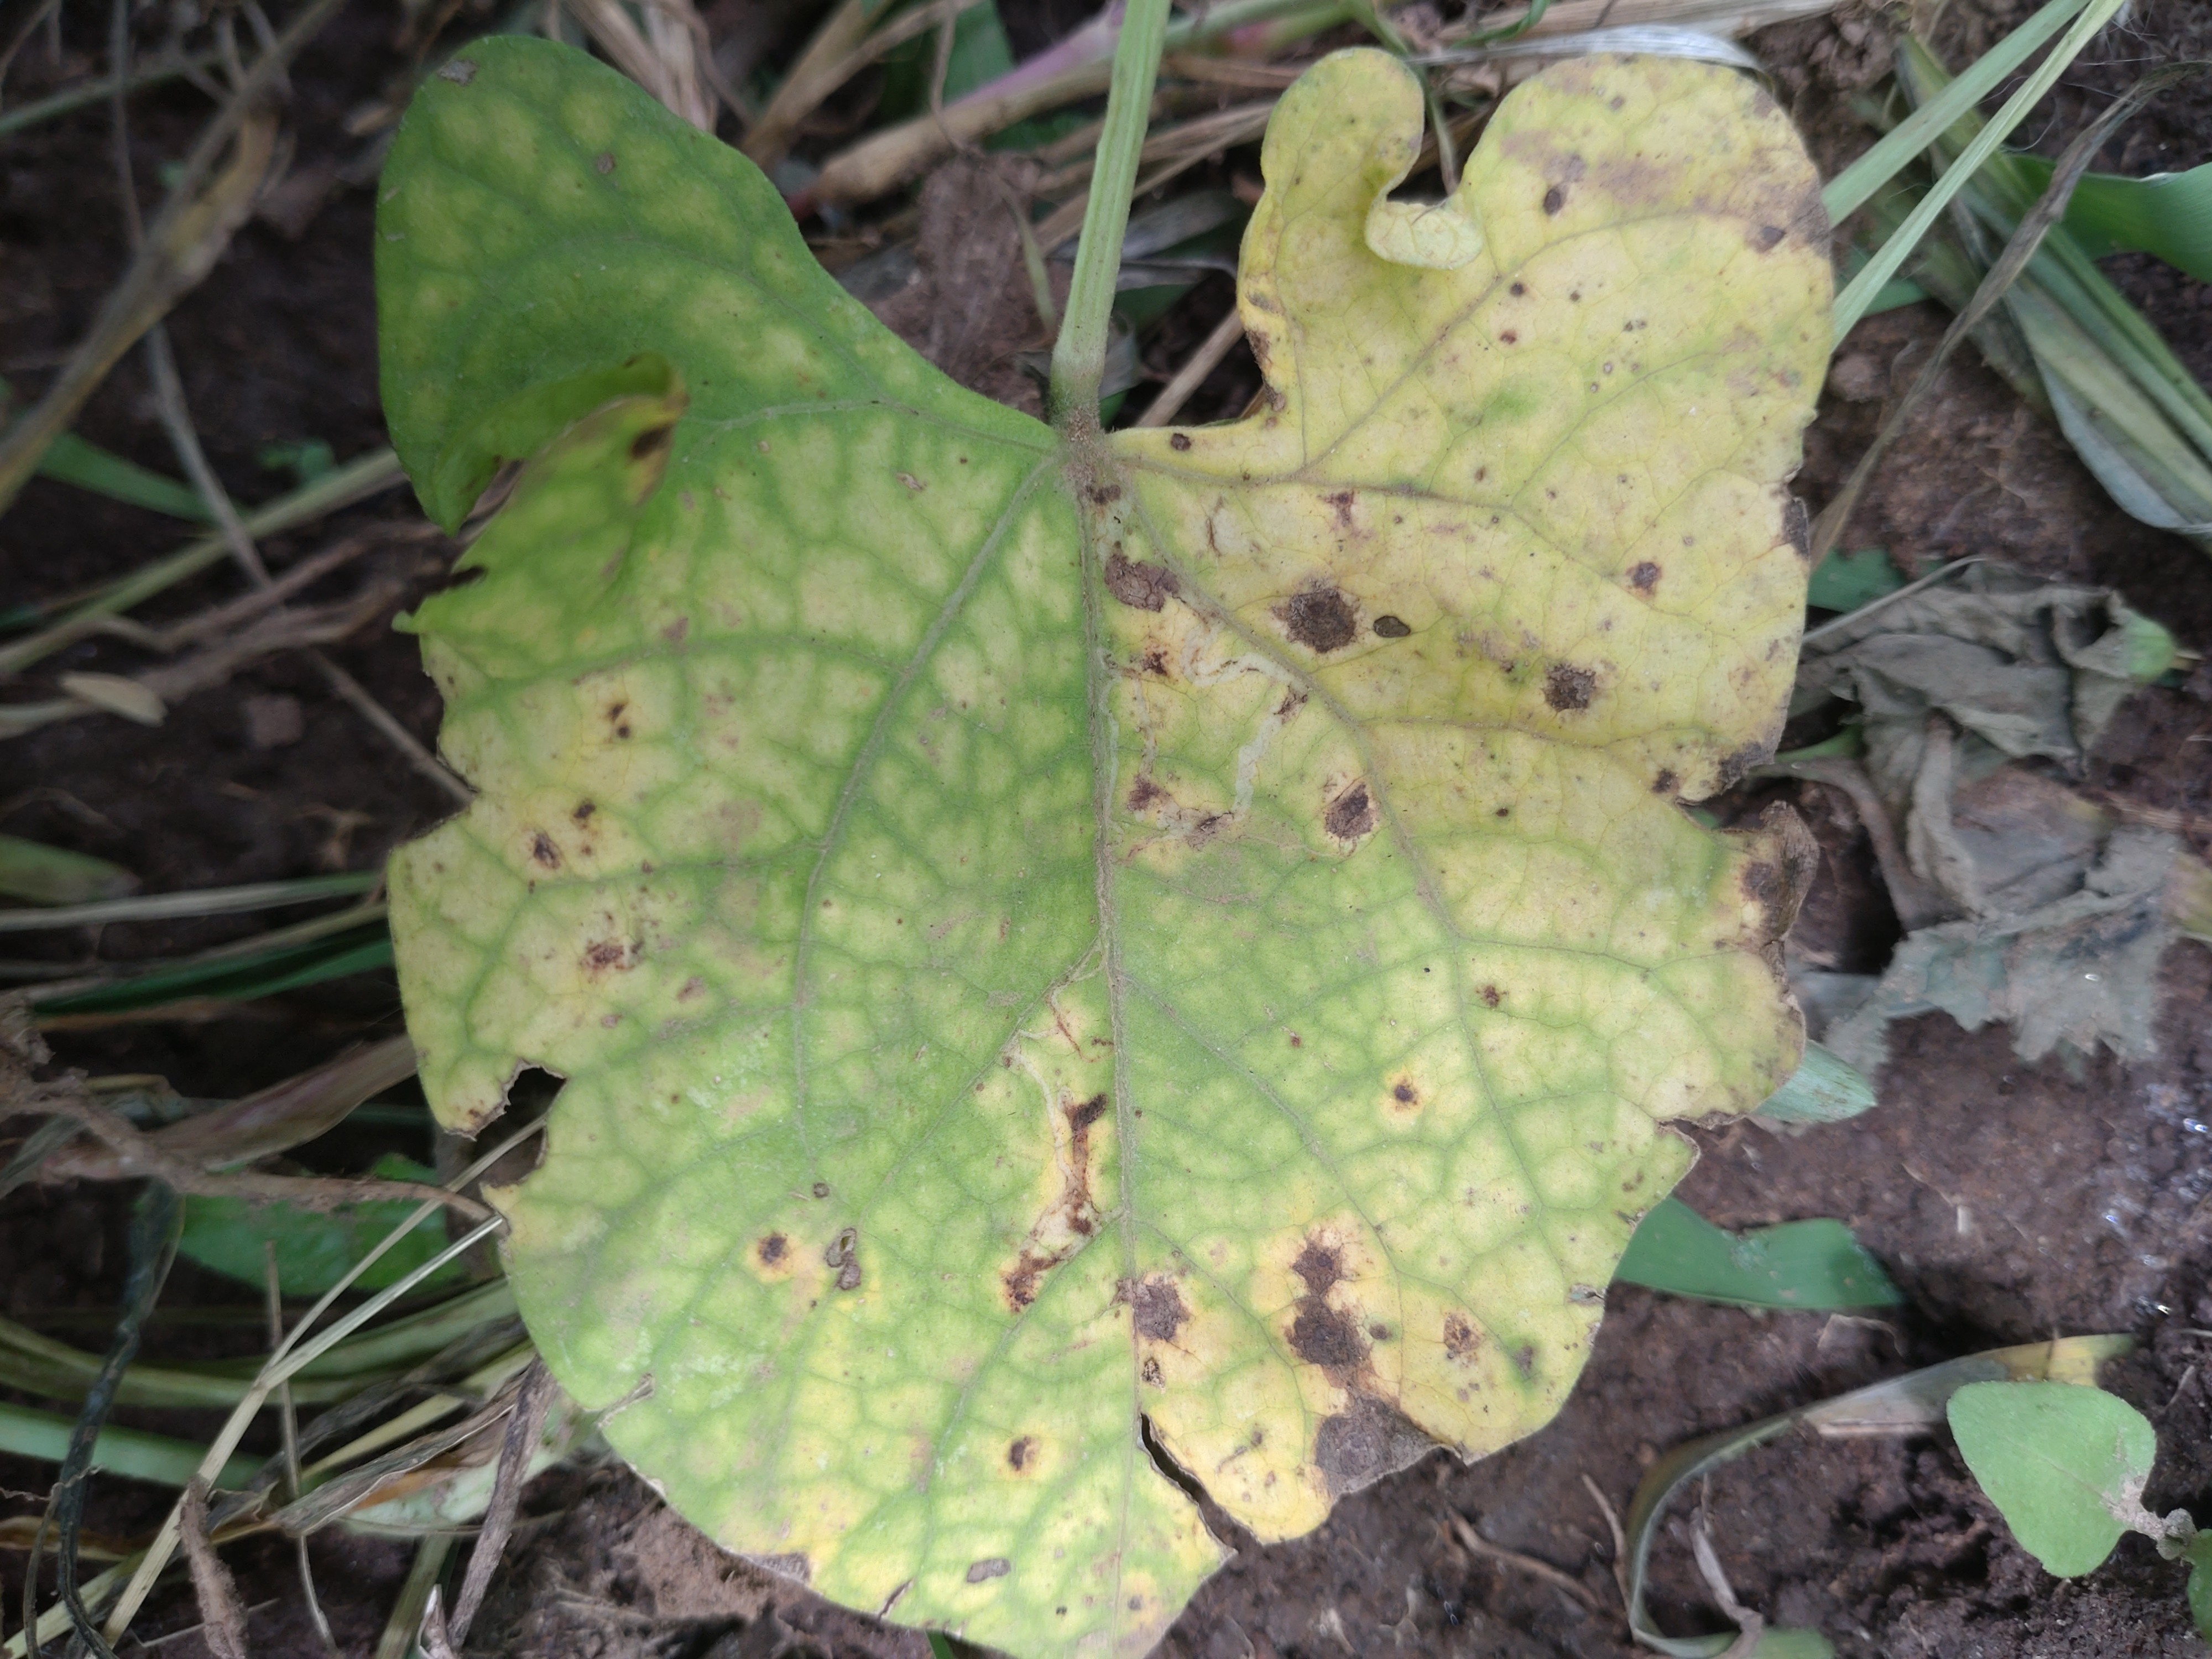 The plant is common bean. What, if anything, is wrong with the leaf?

rust
